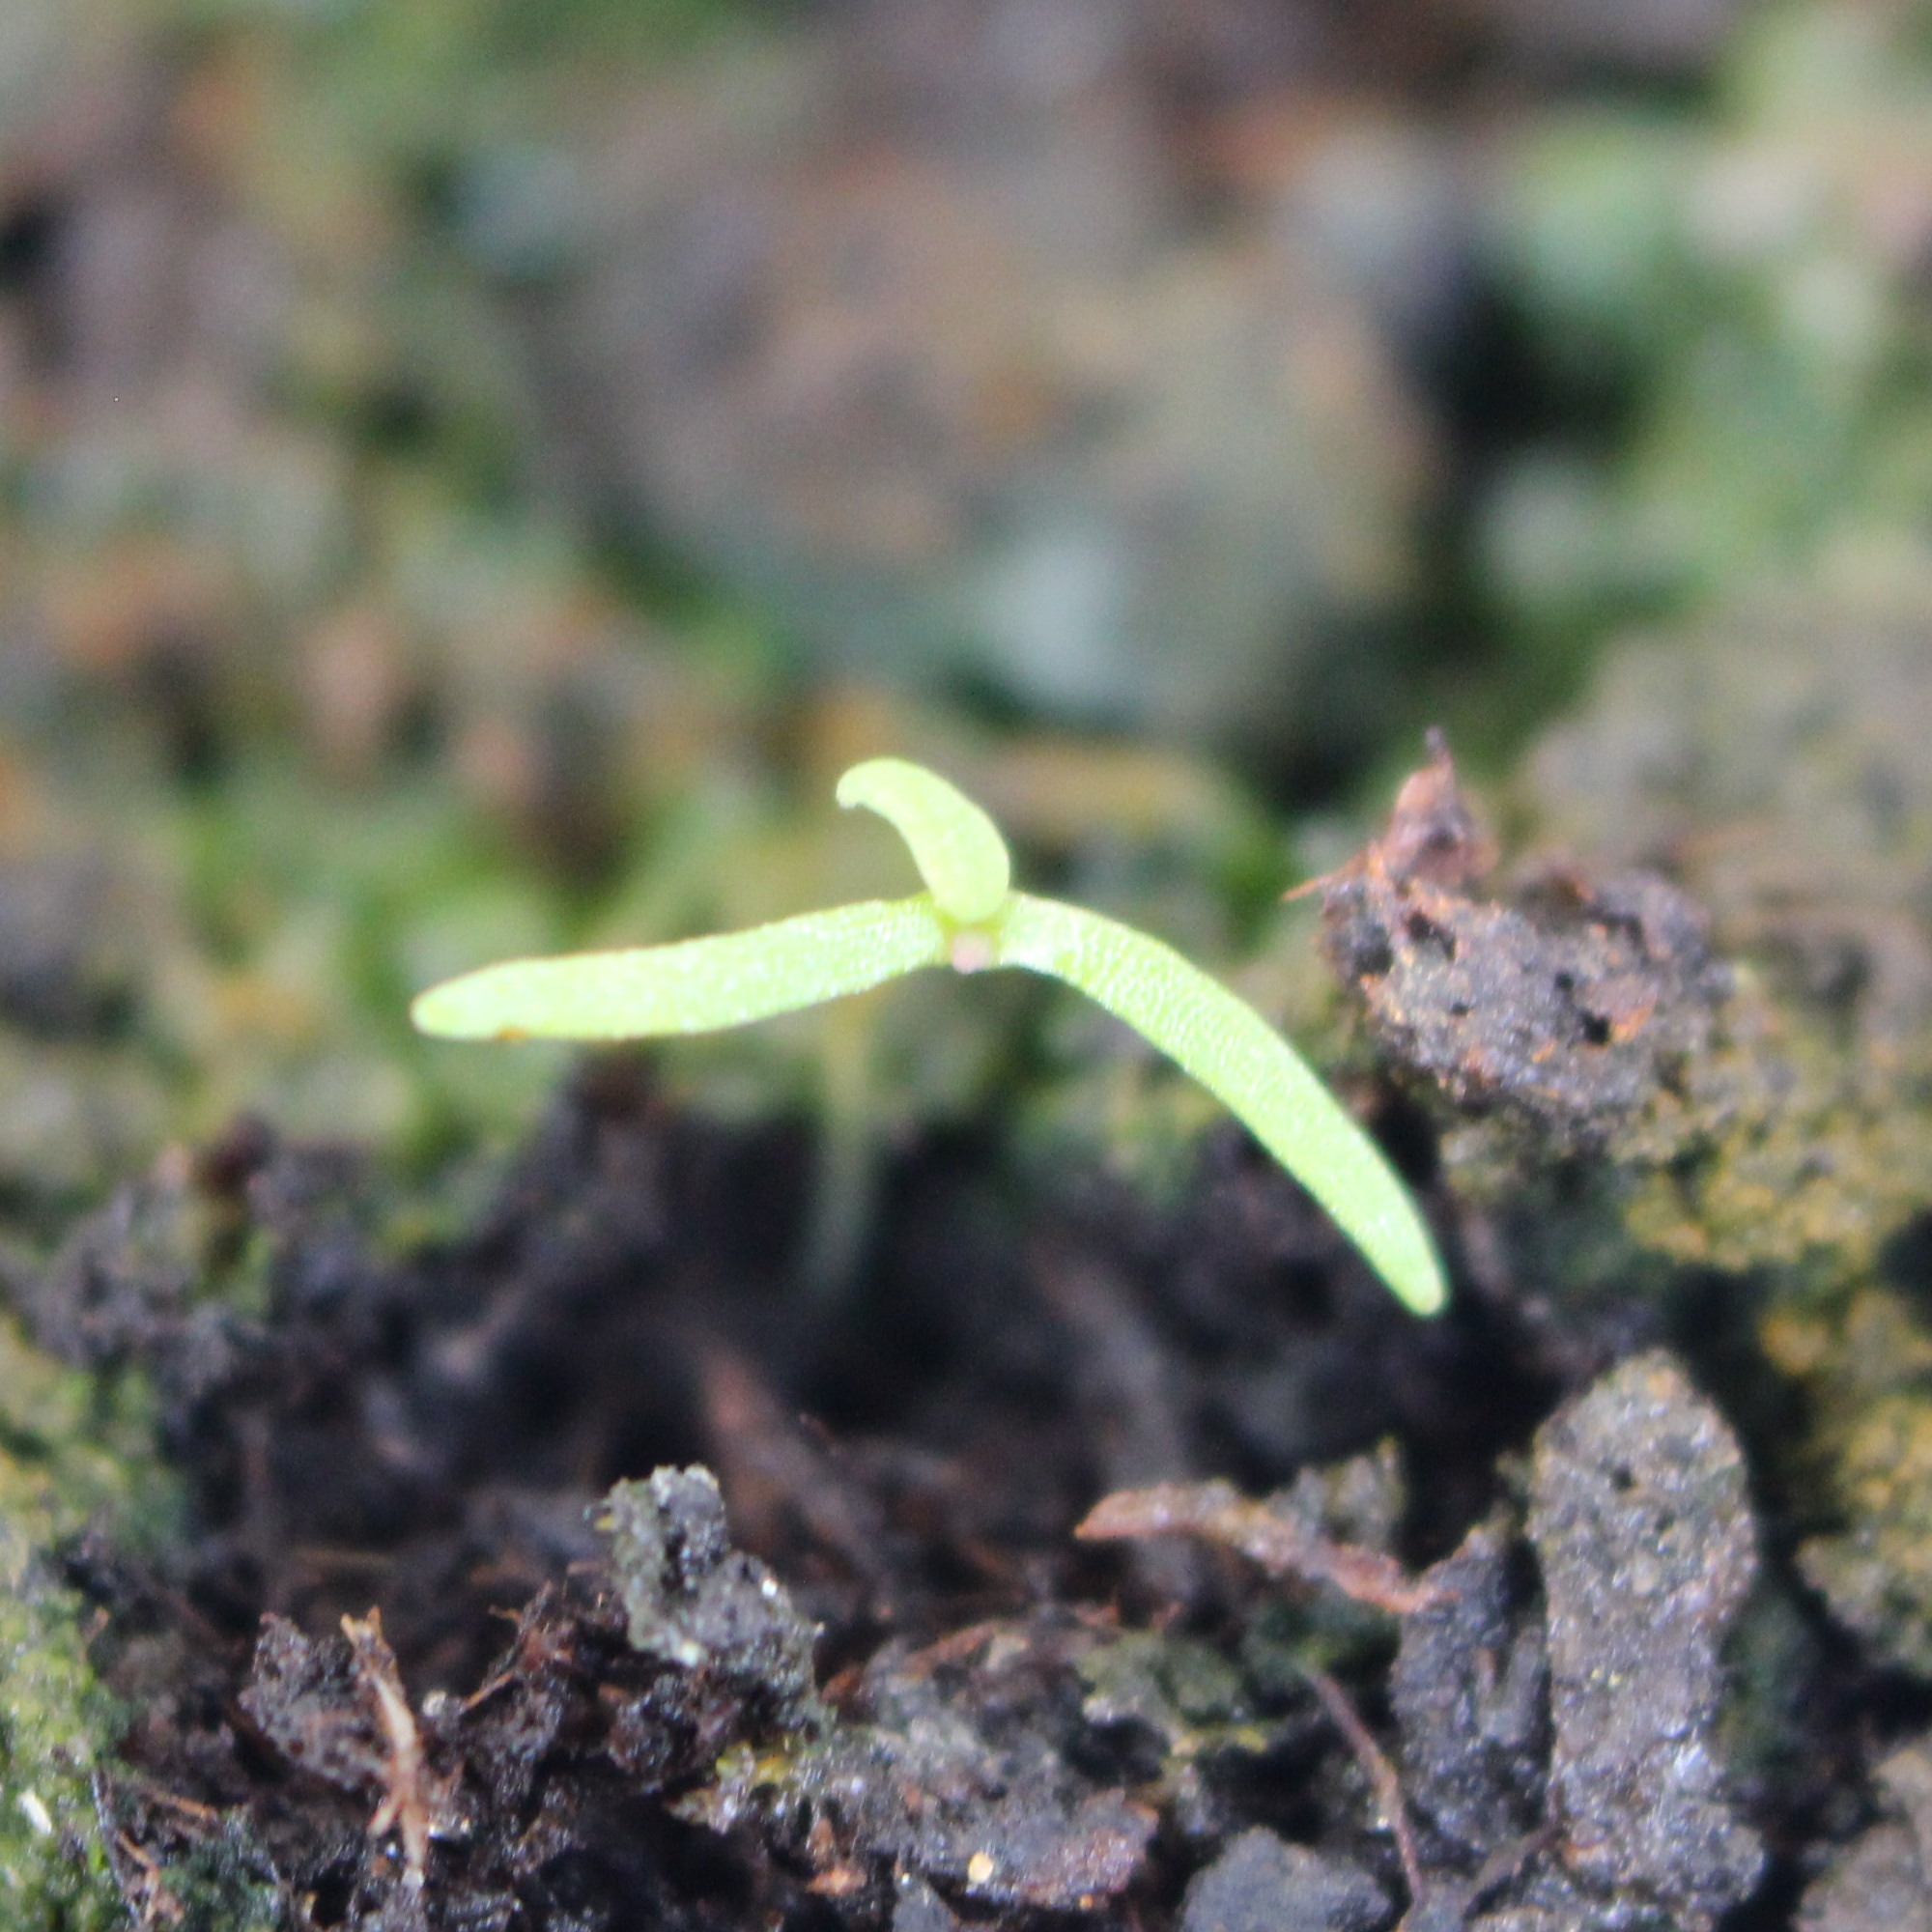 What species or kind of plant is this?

Papaver rhoeas
